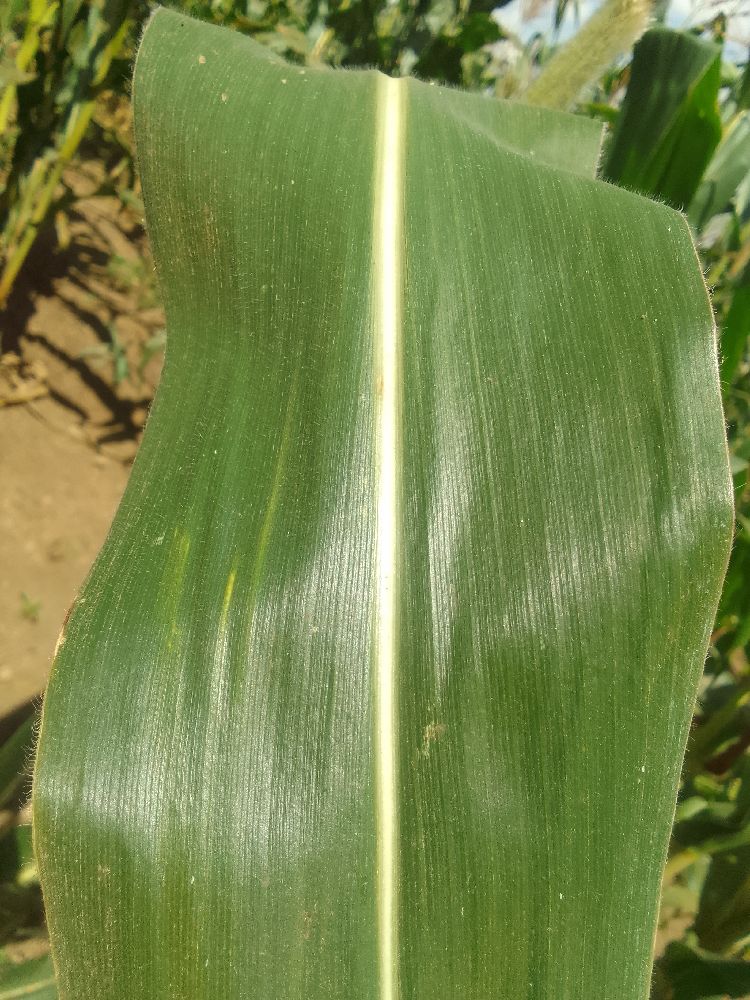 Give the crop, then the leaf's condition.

maize, healthy
